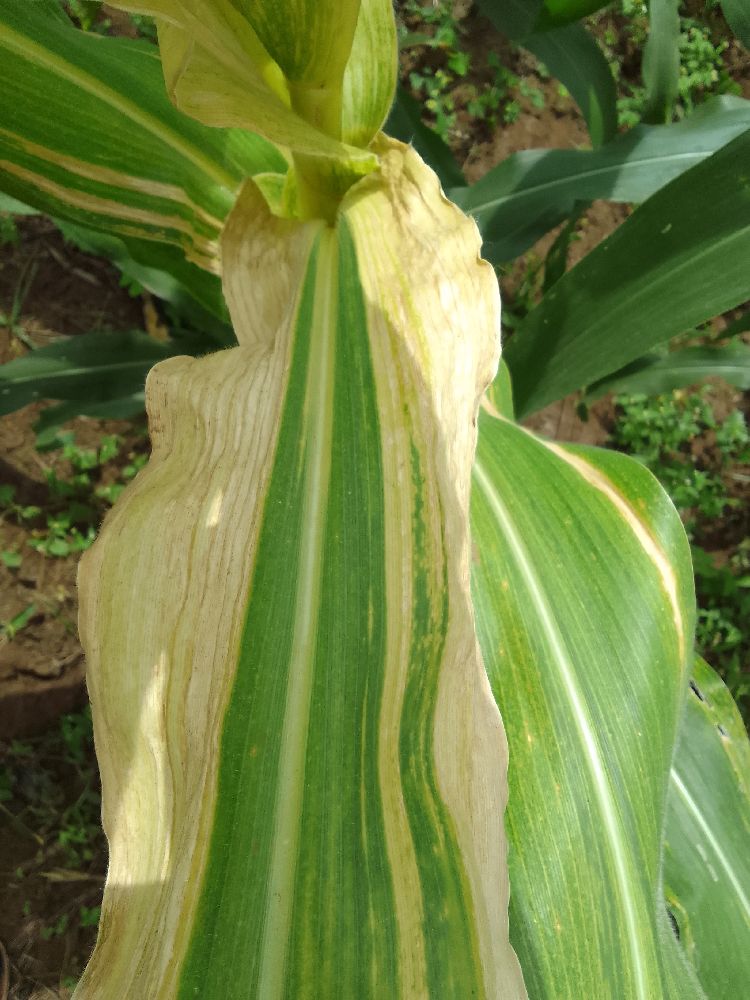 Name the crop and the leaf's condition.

maize, maize lethal necrosis
